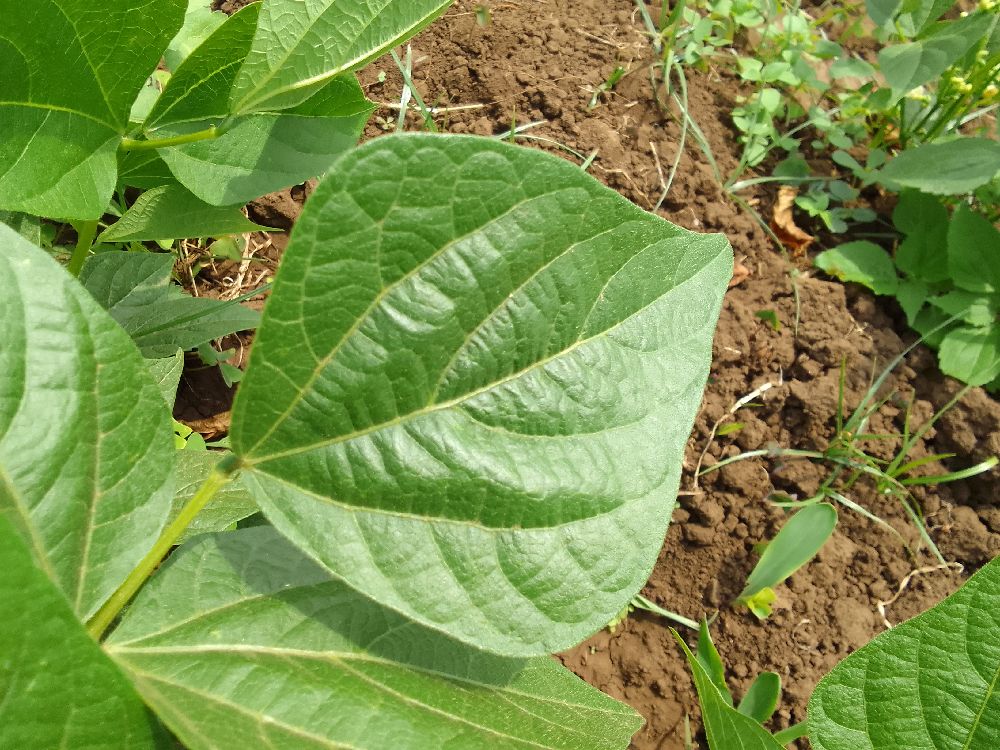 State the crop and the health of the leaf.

common bean, healthy
